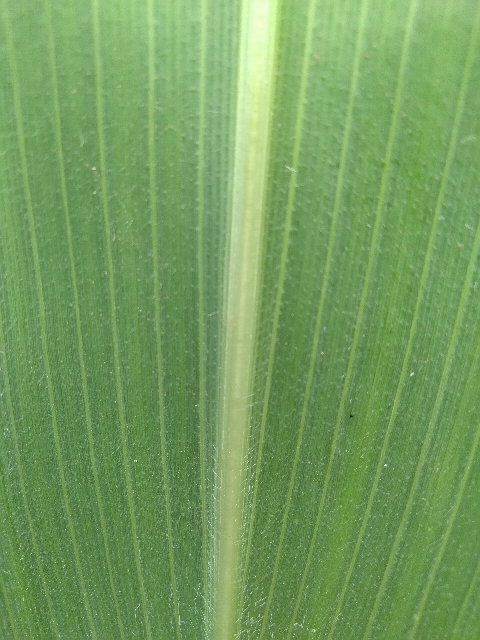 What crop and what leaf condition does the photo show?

maize, healthy
